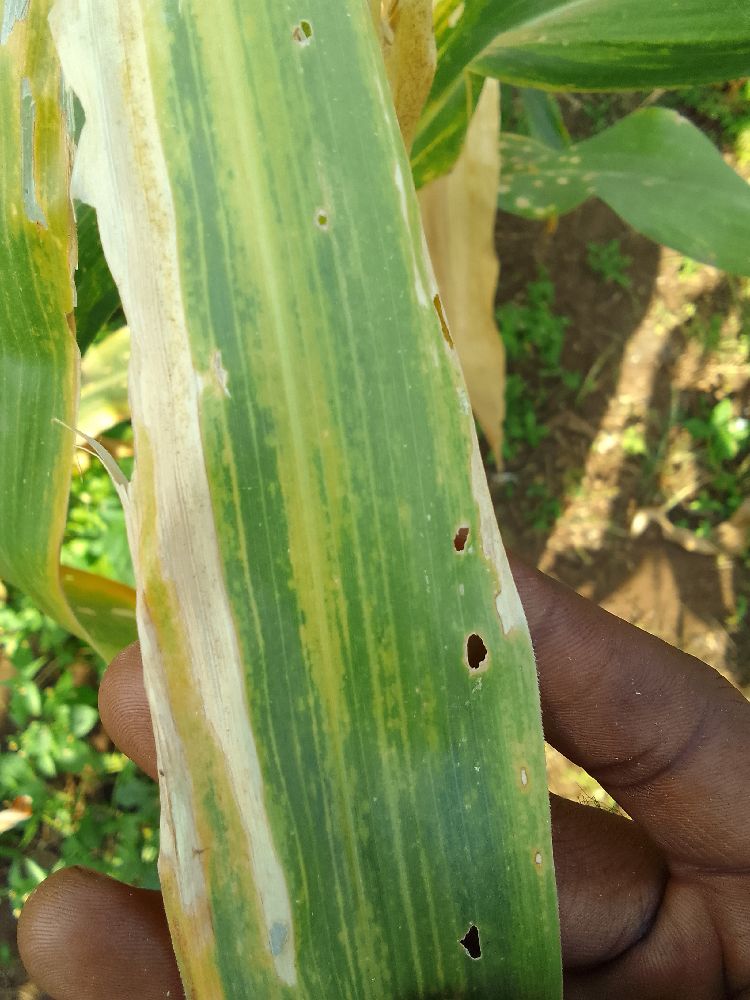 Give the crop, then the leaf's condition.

maize, maize lethal necrosis
